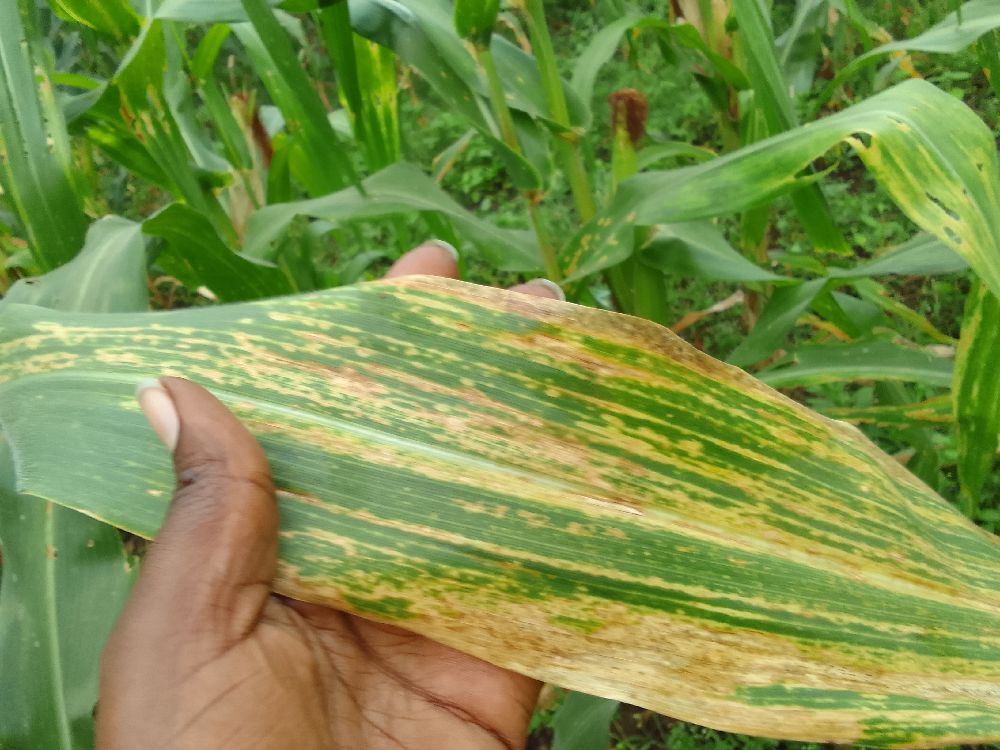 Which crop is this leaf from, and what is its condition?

maize, maize lethal necrosis
